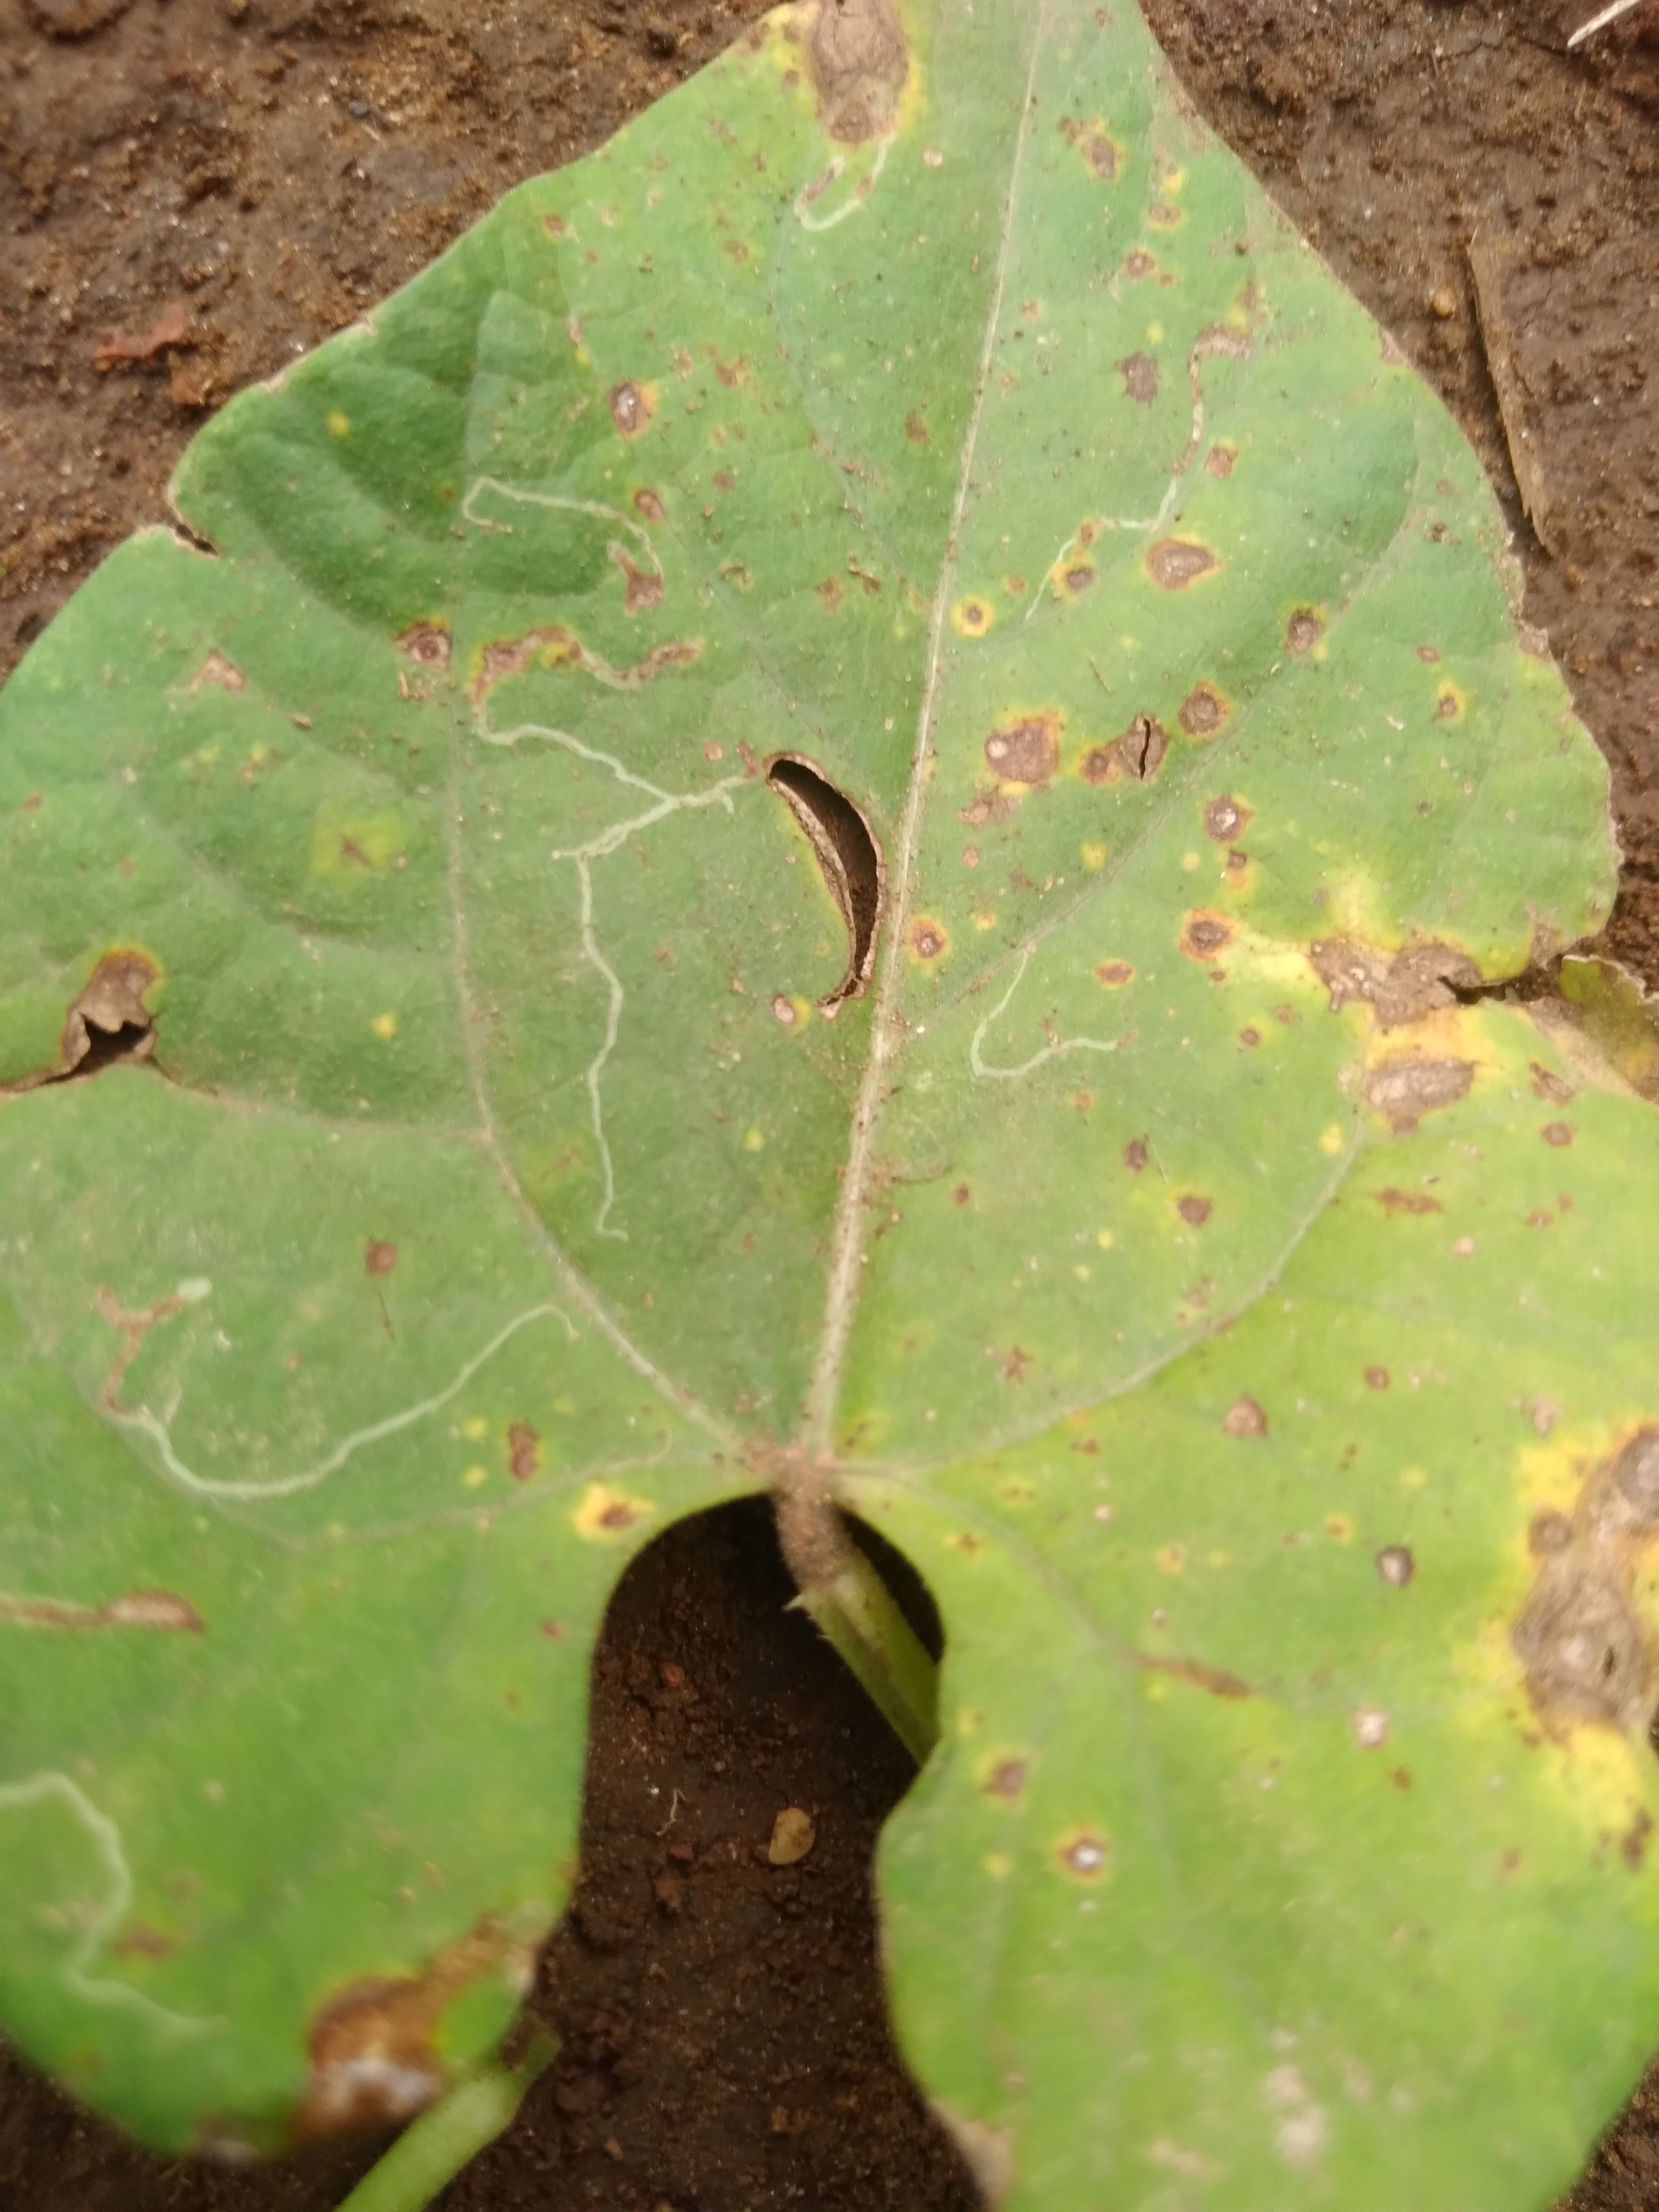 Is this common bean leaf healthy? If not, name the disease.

rust
